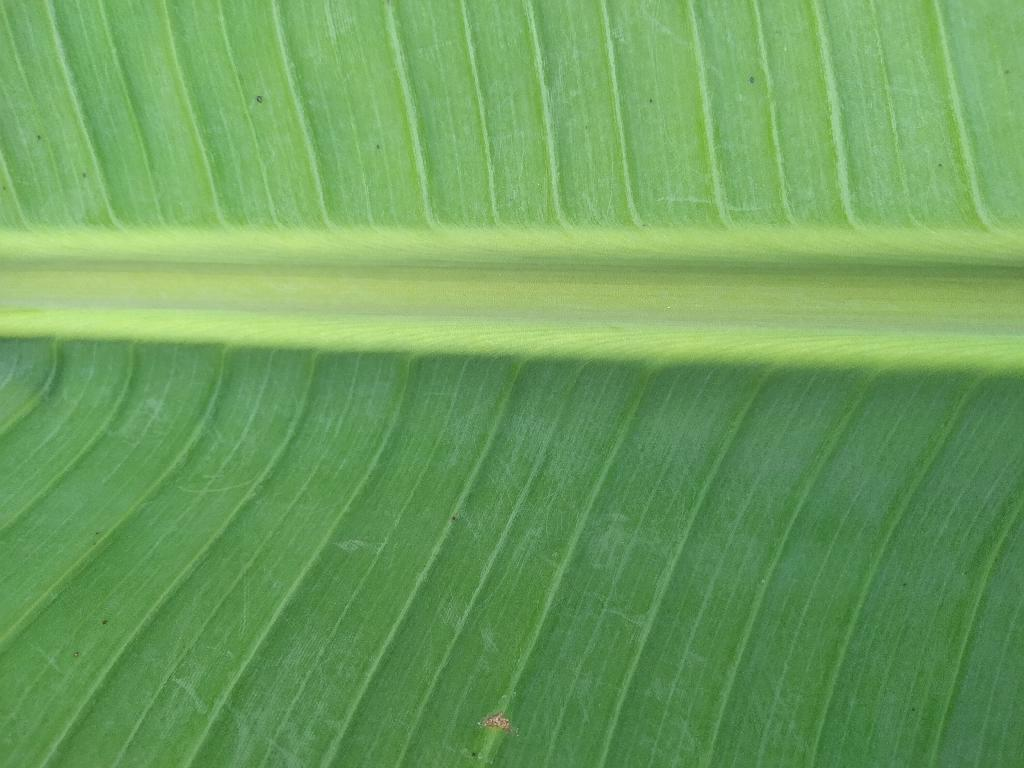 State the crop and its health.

banana, healthy
